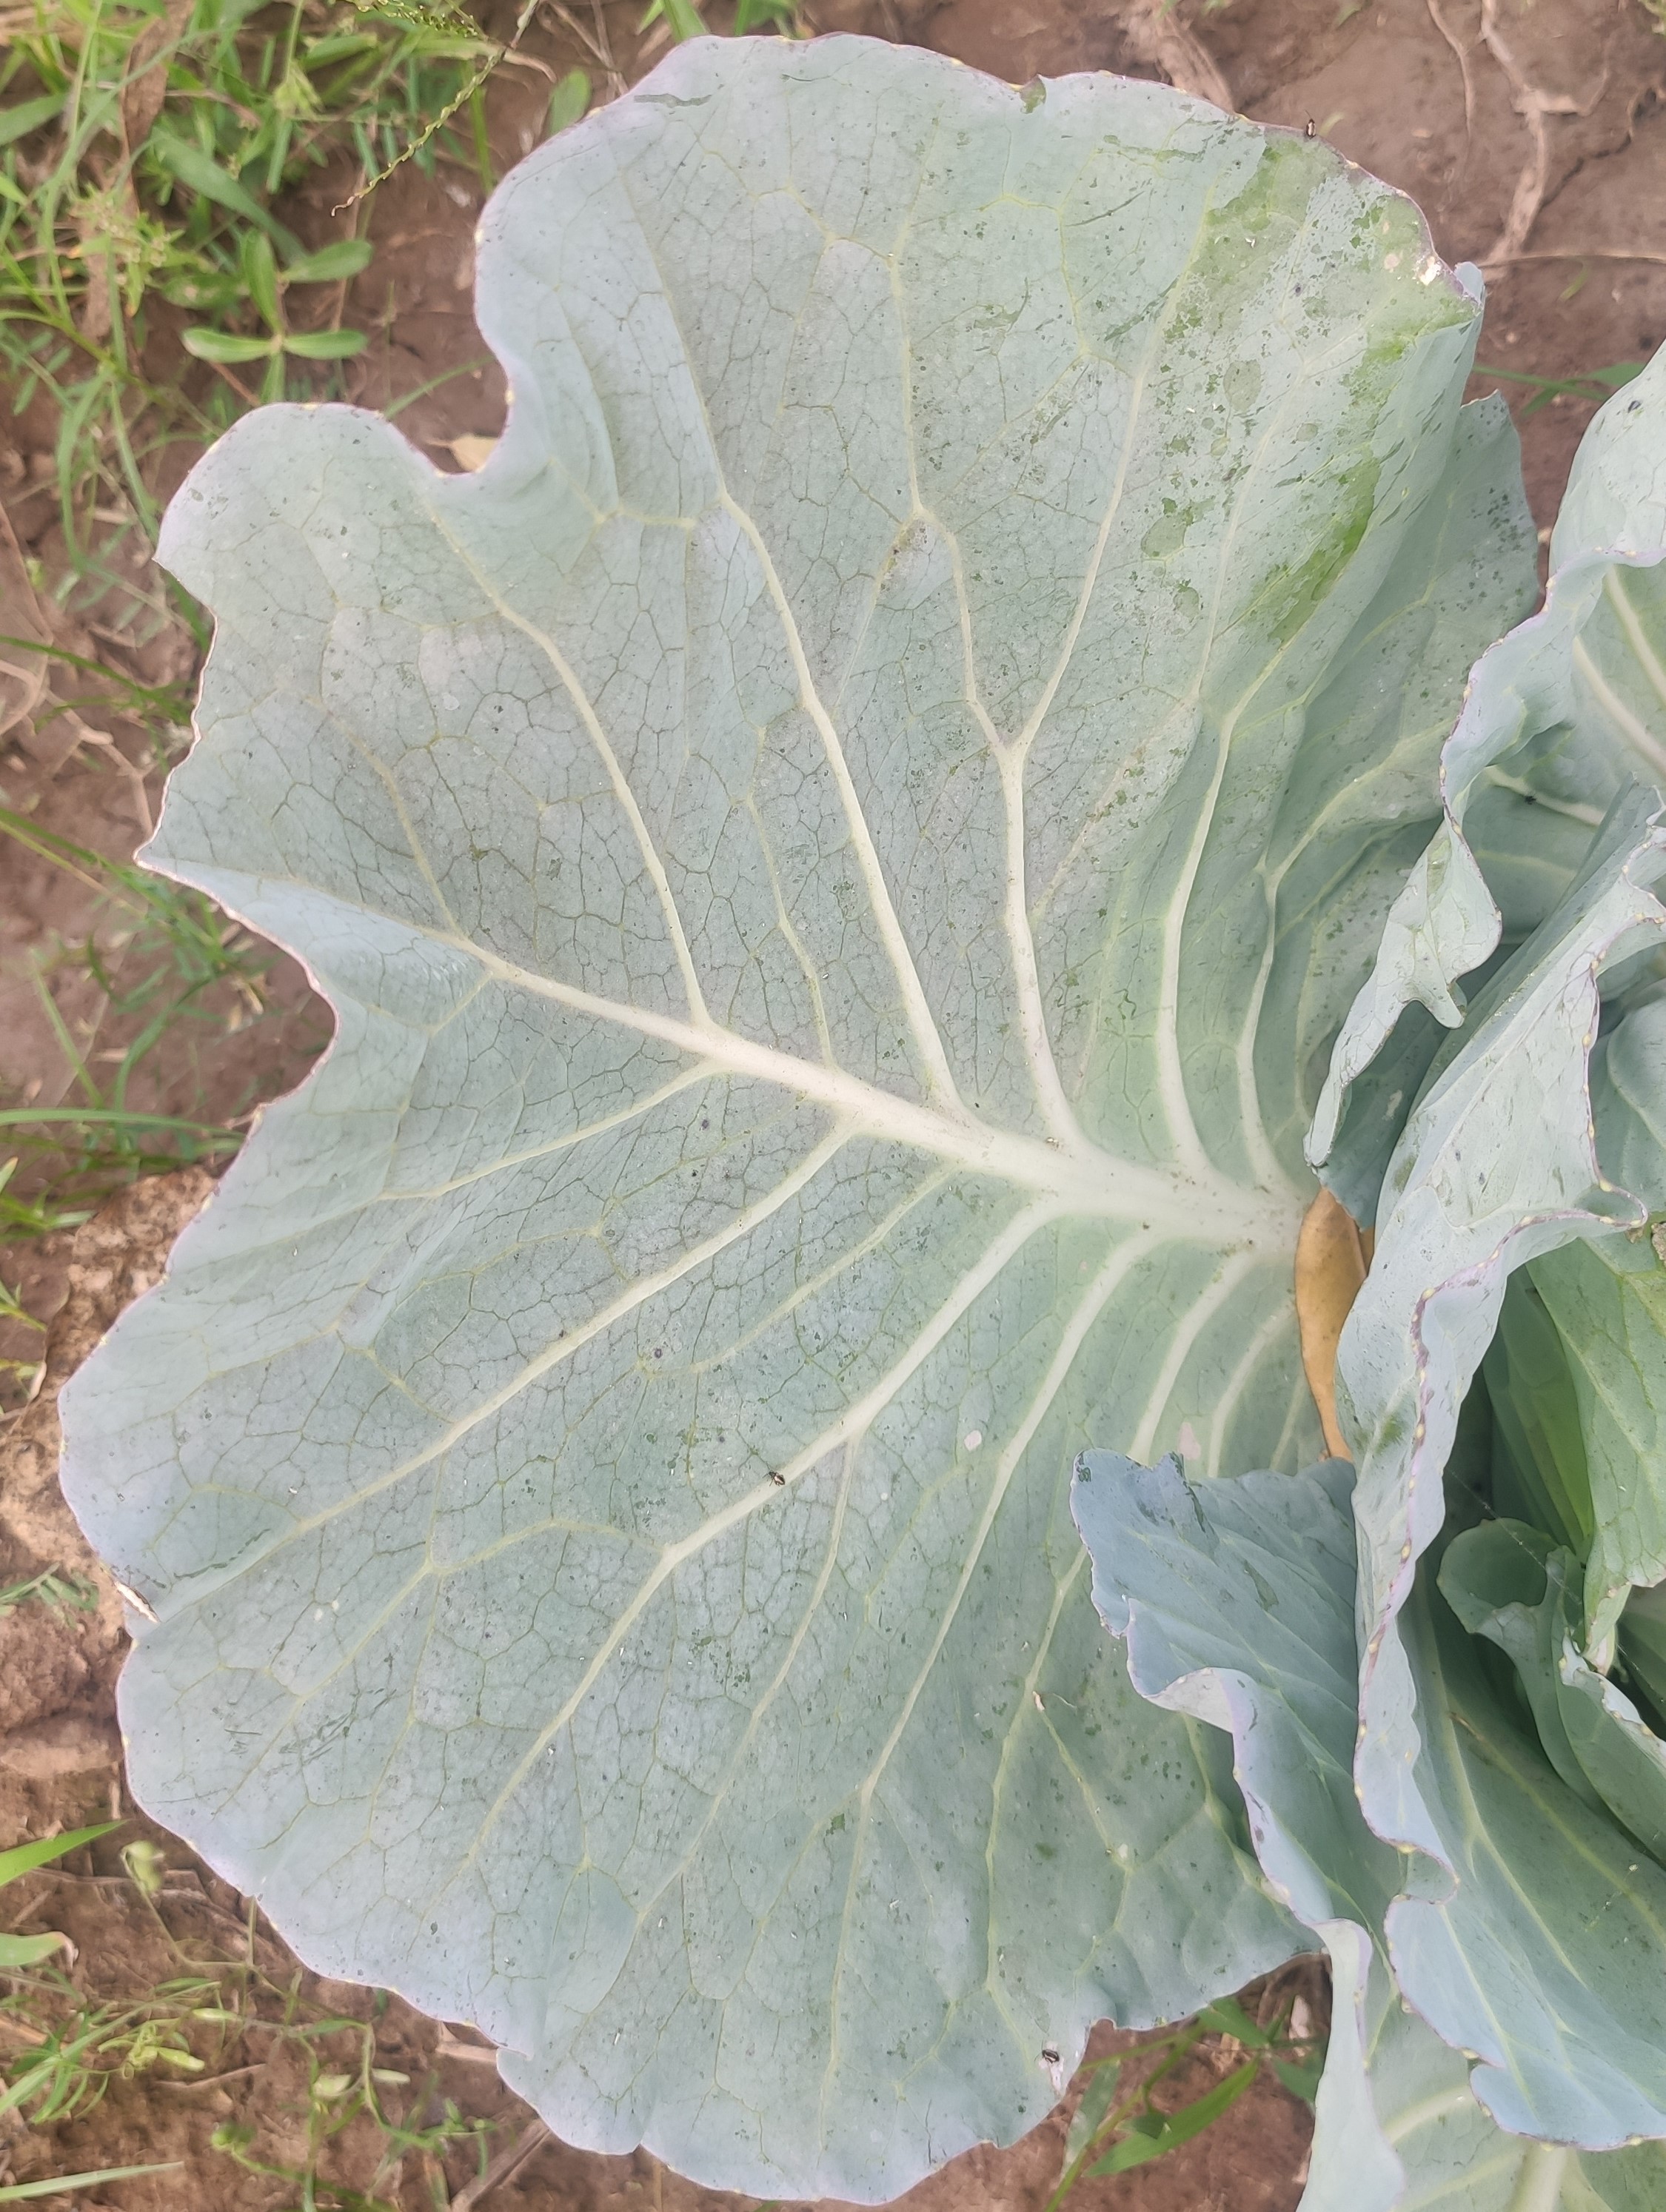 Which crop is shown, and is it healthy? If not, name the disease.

cabbage, healthy
